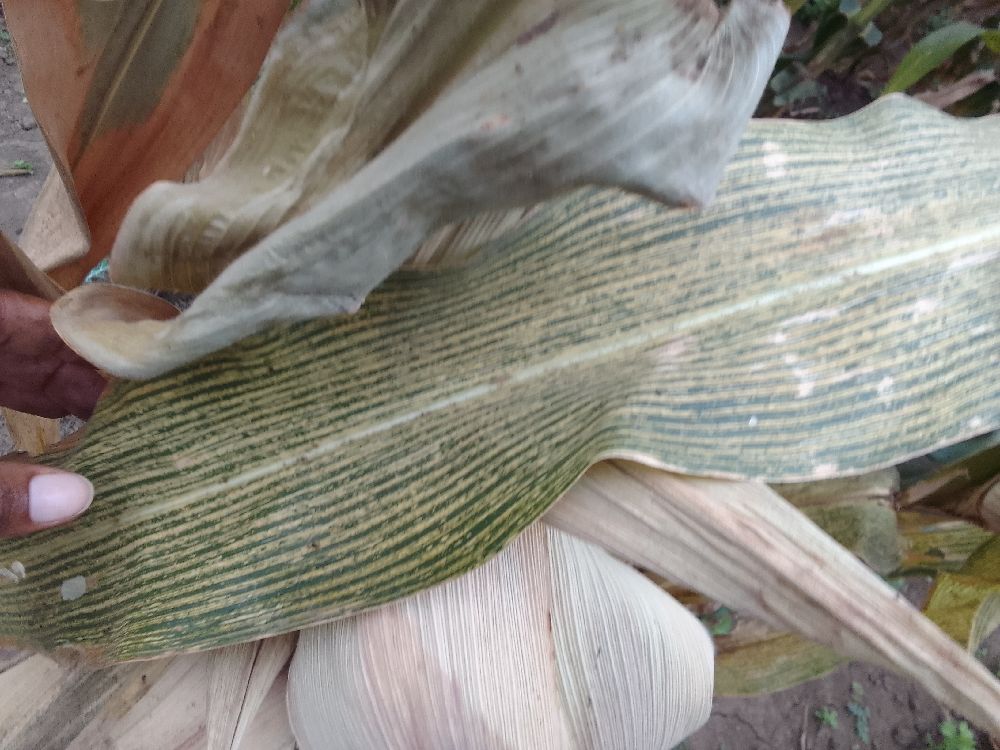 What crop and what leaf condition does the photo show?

maize, maize streak virus
